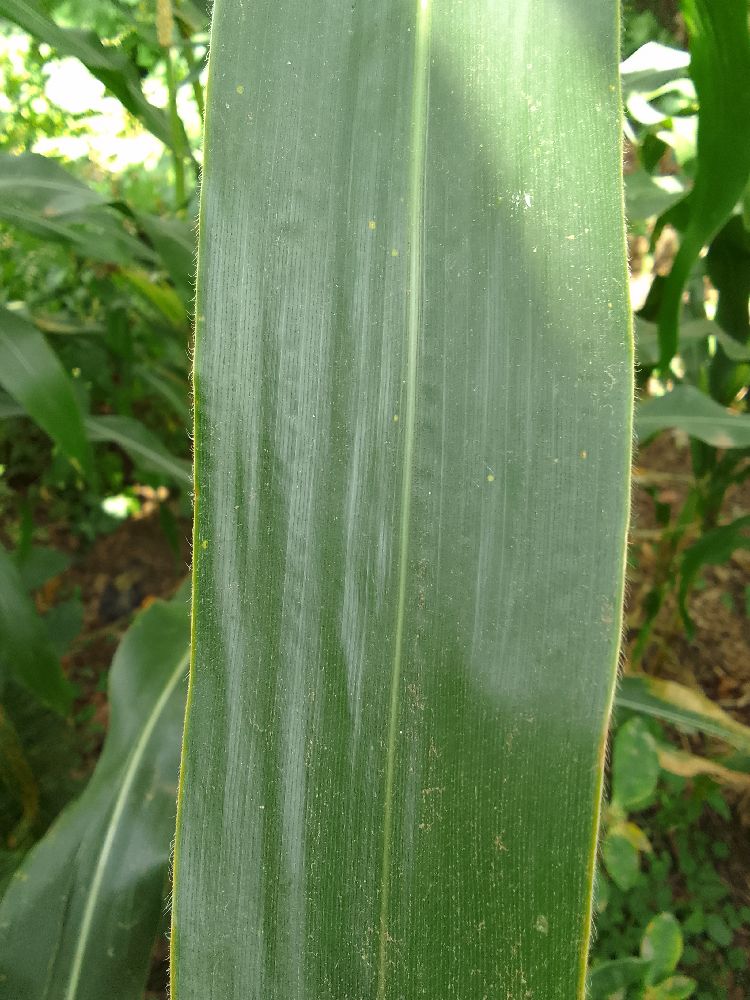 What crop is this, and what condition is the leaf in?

maize, healthy
